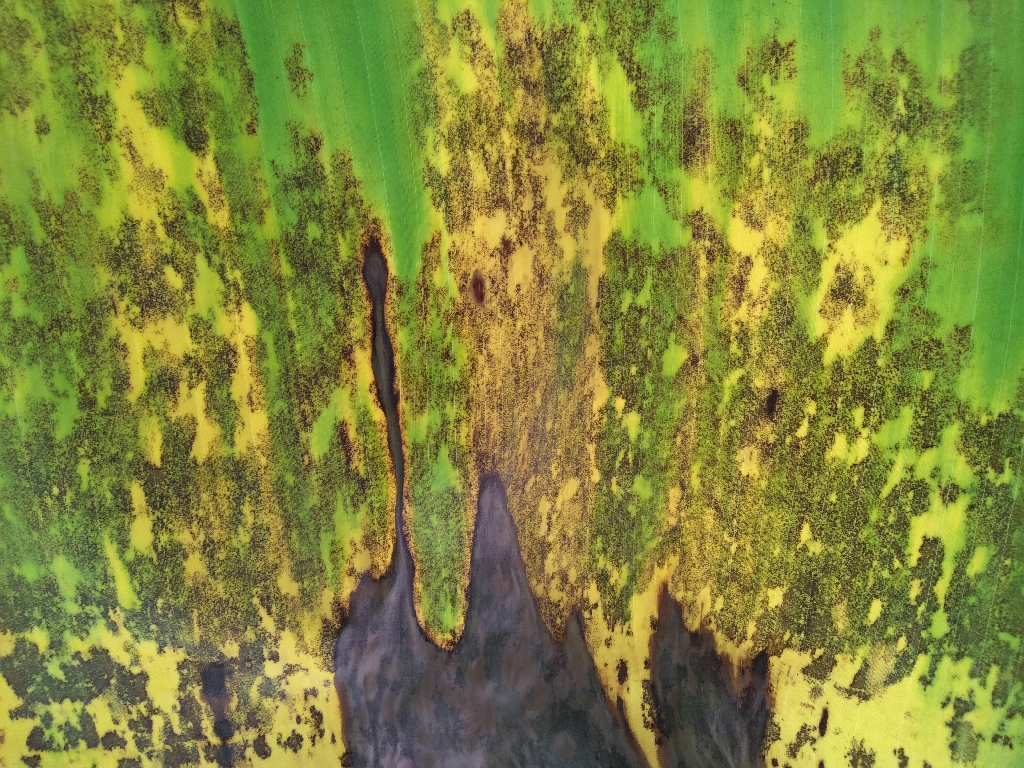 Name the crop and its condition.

banana, black sigatoka
